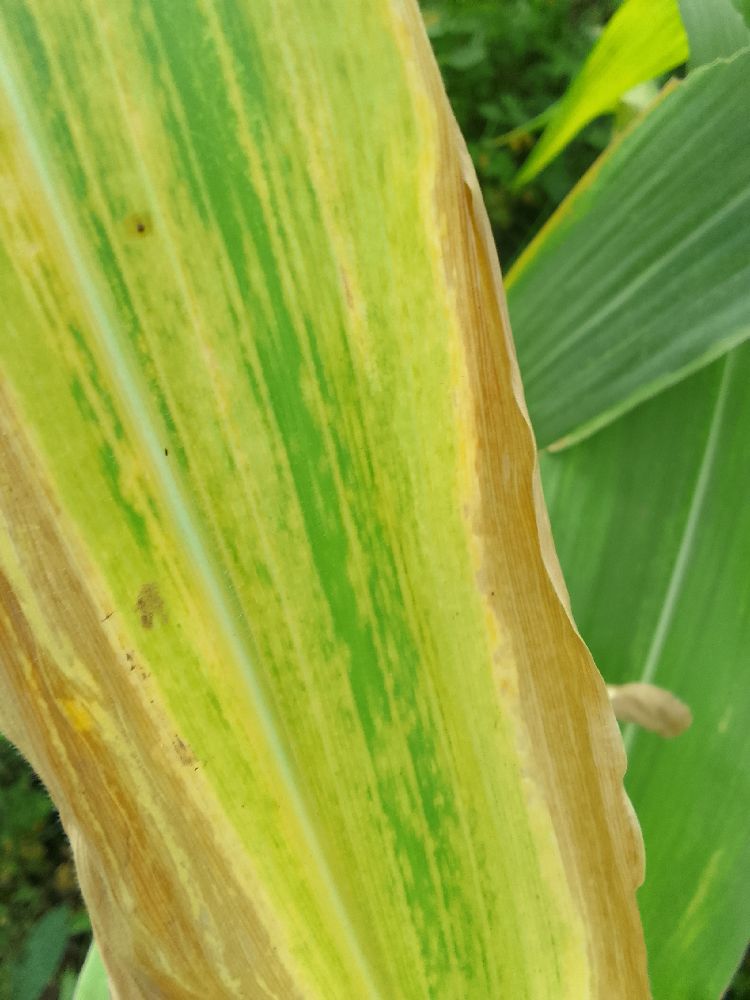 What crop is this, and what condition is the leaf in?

maize, maize lethal necrosis
